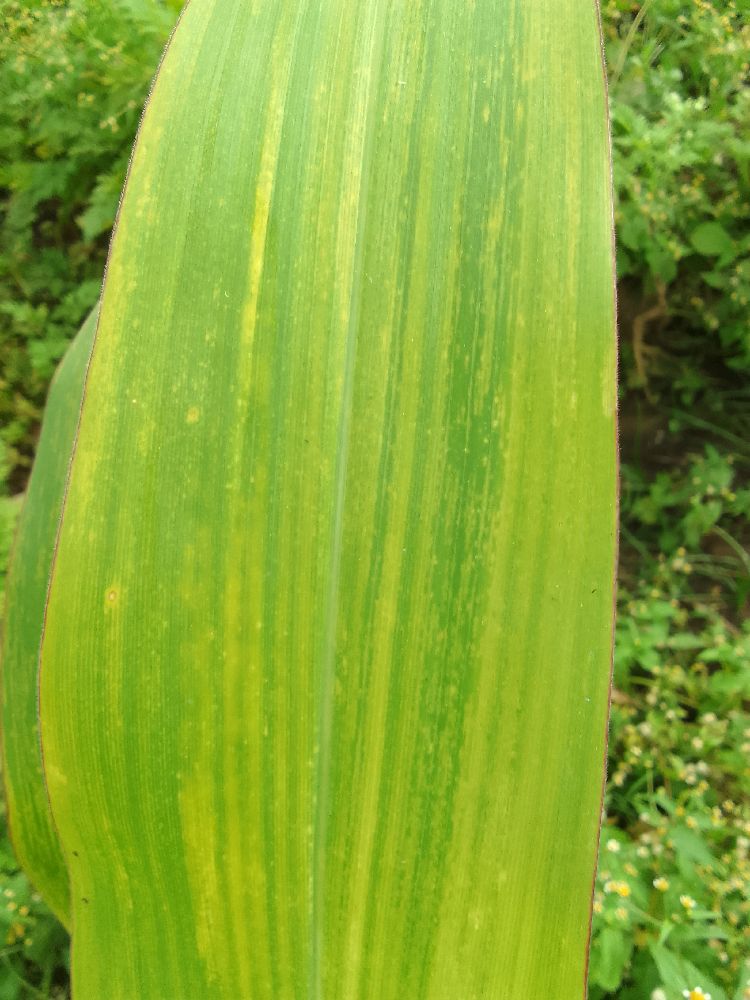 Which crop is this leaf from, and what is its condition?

maize, maize lethal necrosis
